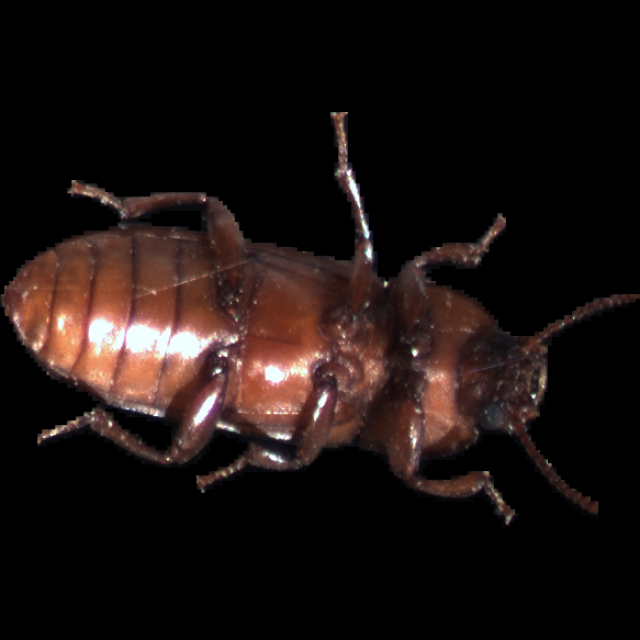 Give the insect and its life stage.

mealworm beetle
